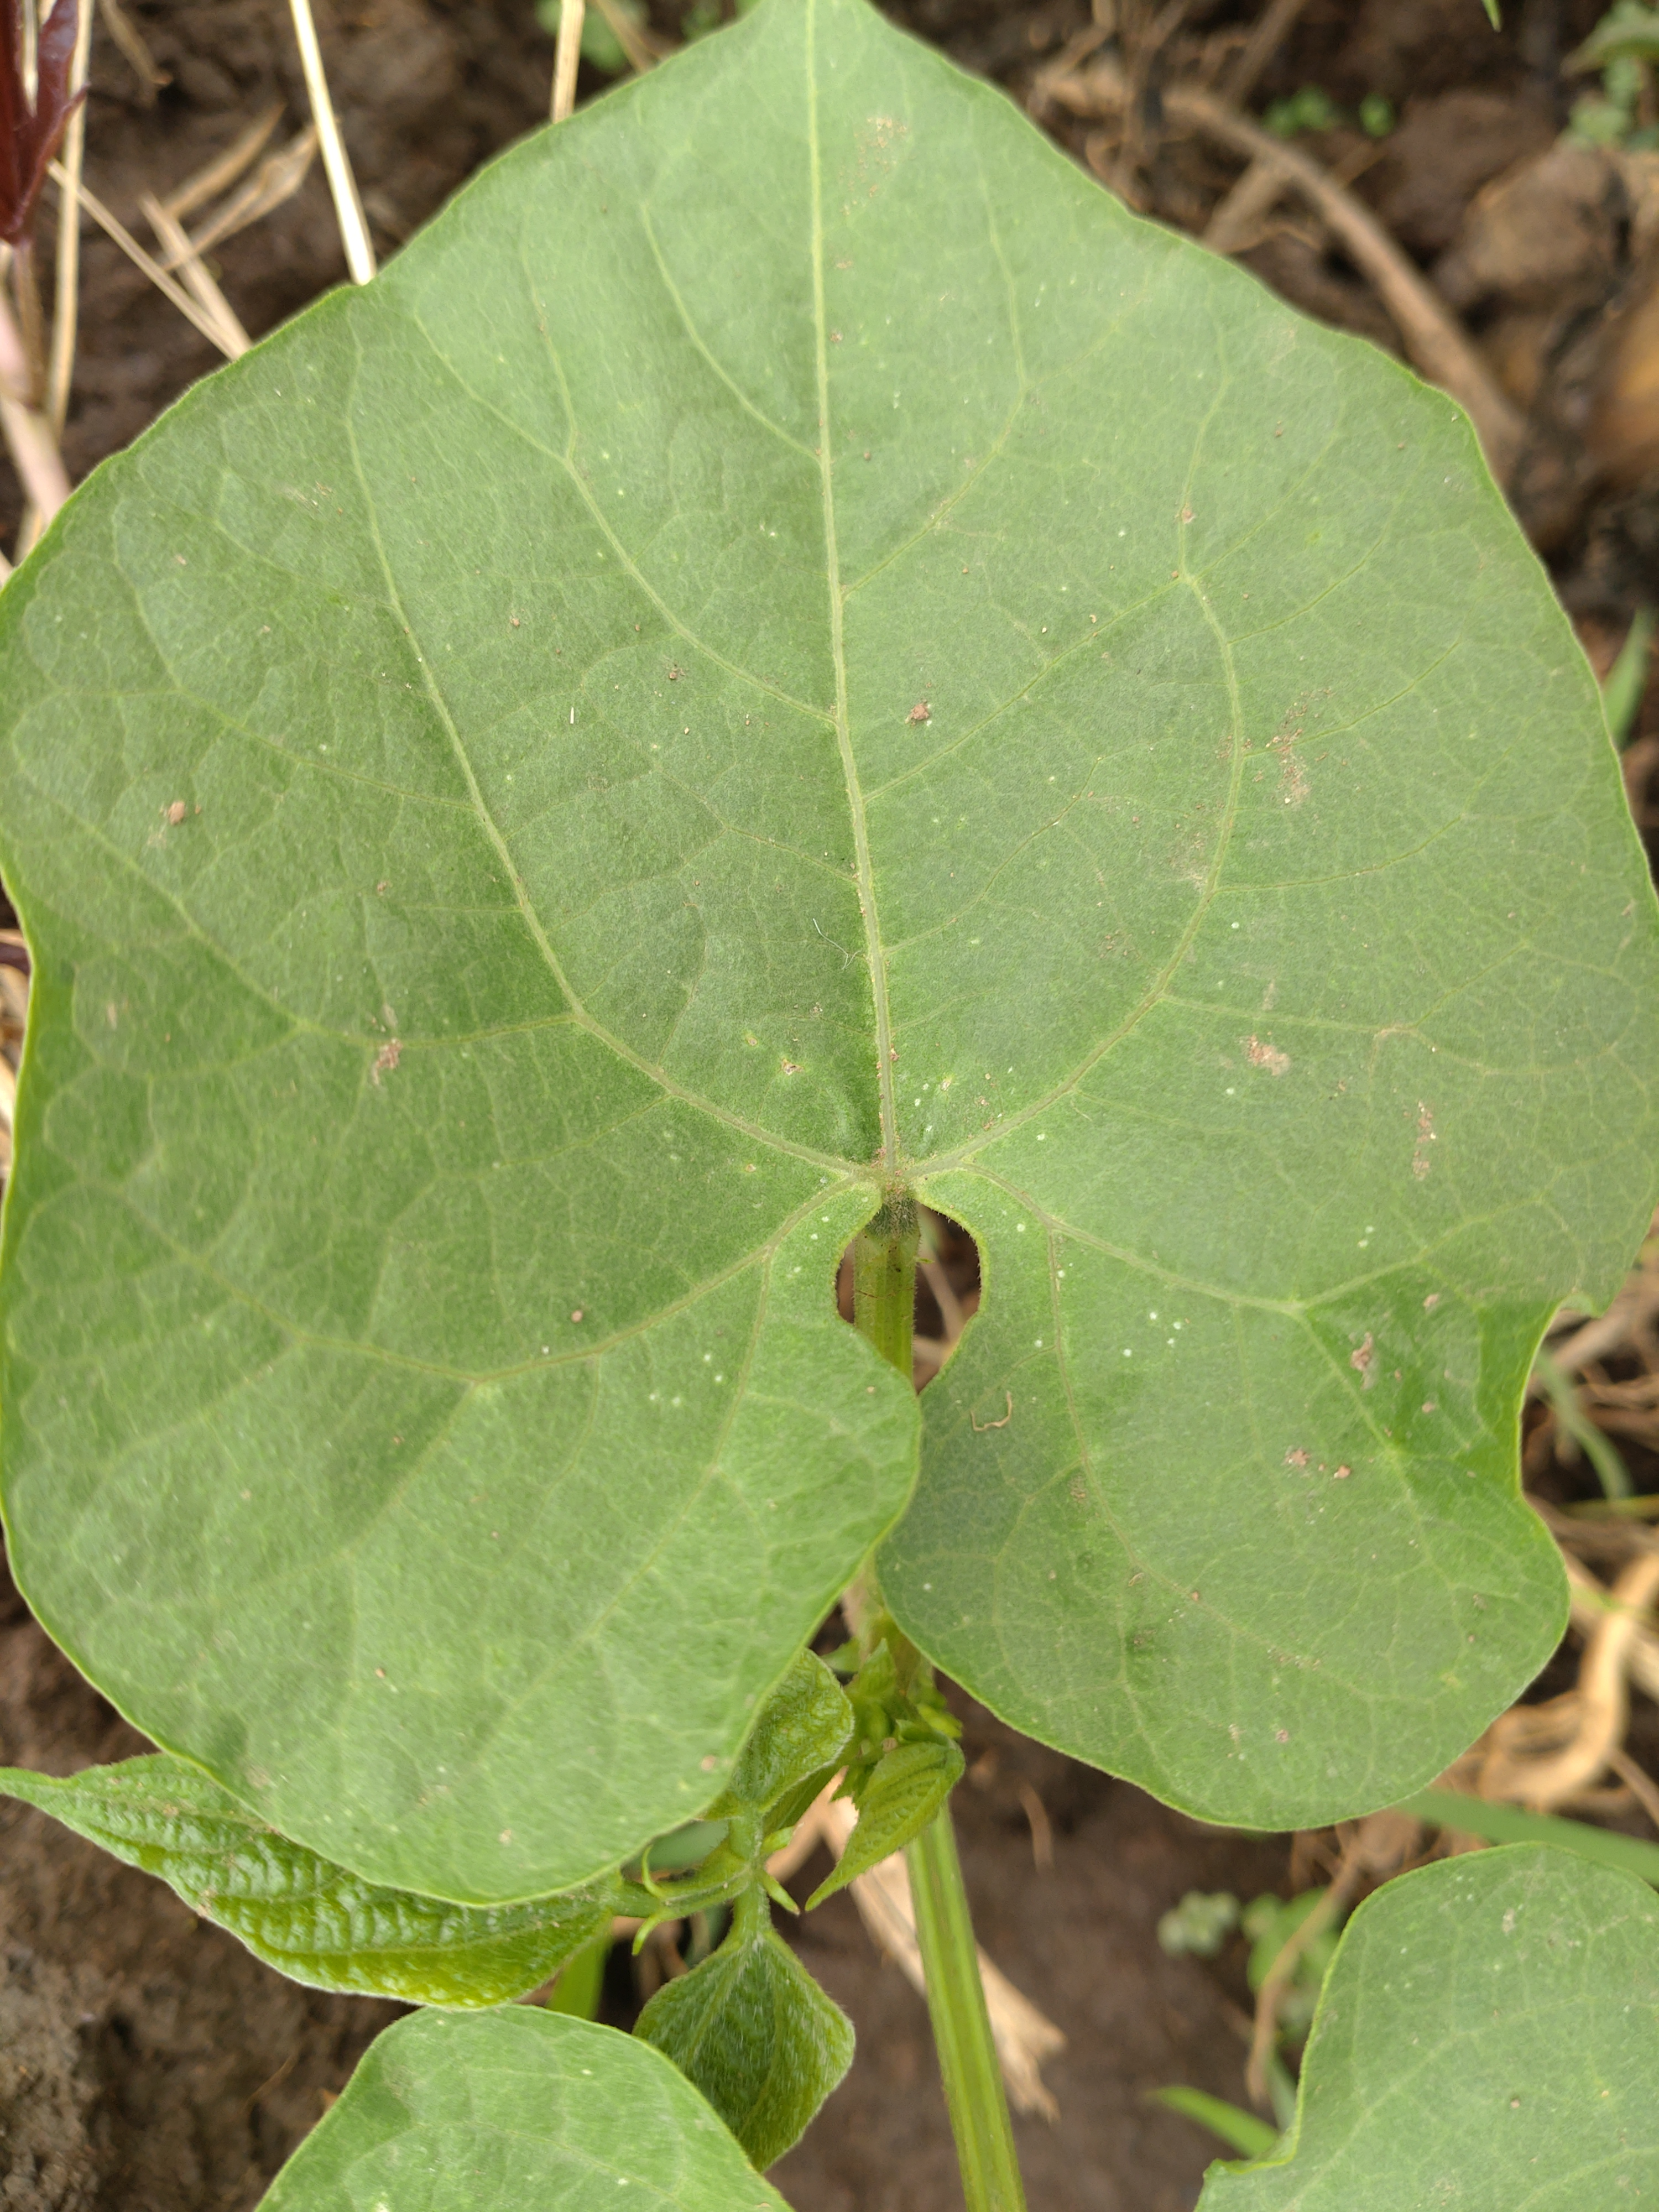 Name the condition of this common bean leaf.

healthy
